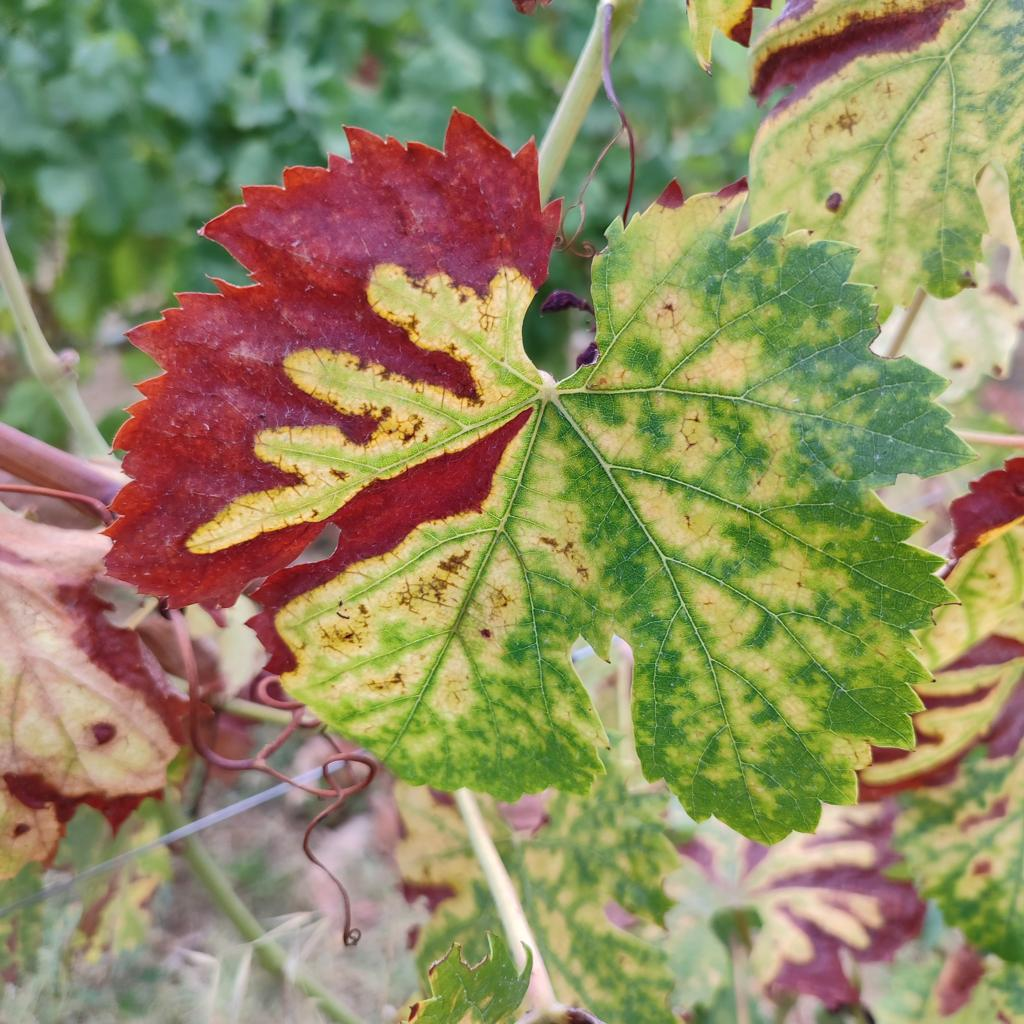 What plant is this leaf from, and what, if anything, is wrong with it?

grapevine, esca complex
